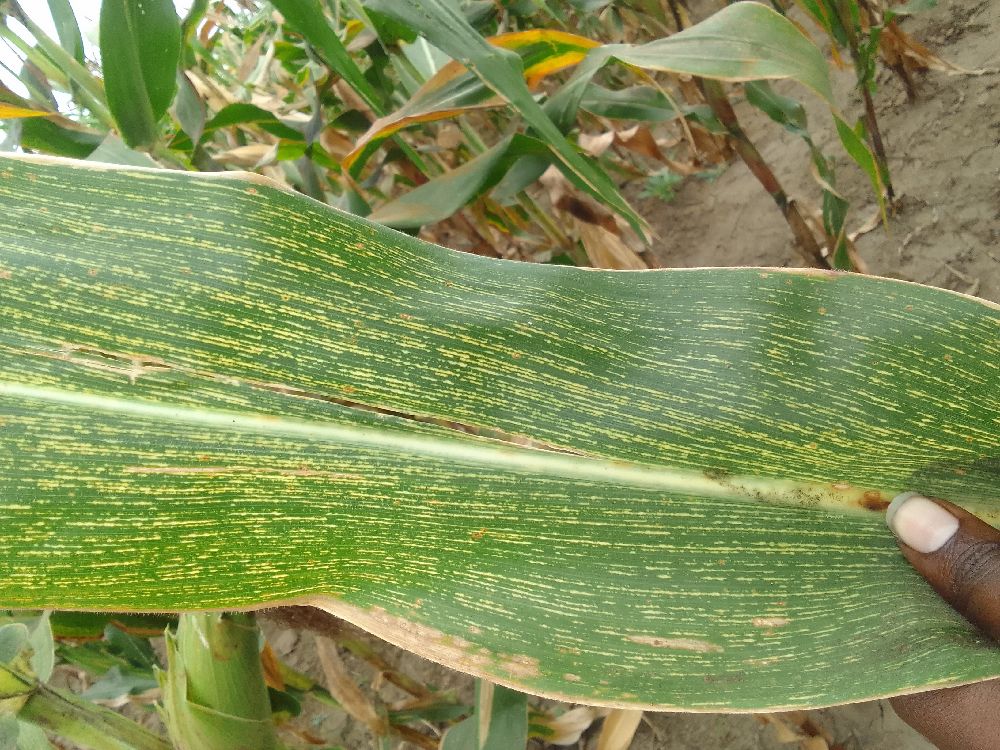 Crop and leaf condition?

maize, maize streak virus
